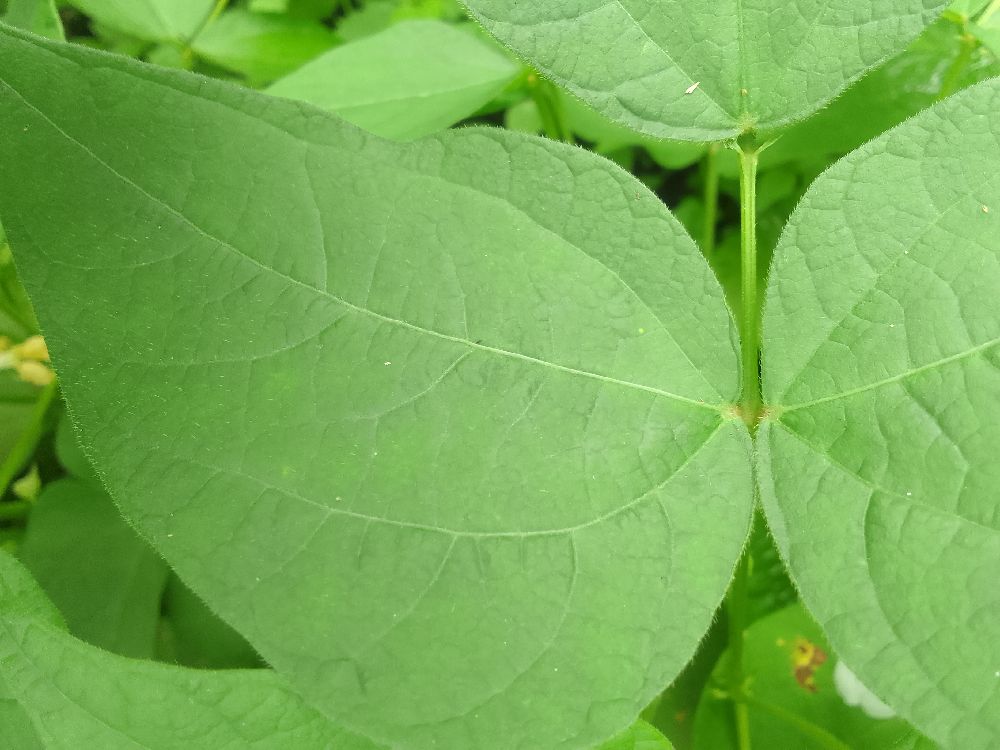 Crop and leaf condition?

common bean, healthy
